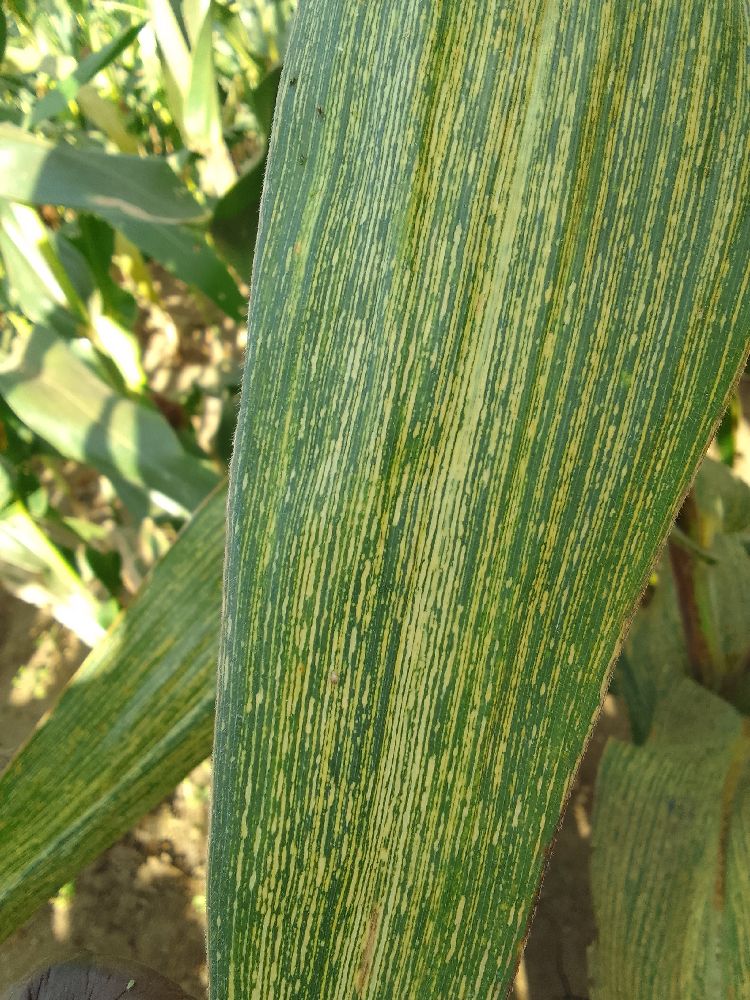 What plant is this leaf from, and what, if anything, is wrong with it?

maize, maize streak virus
